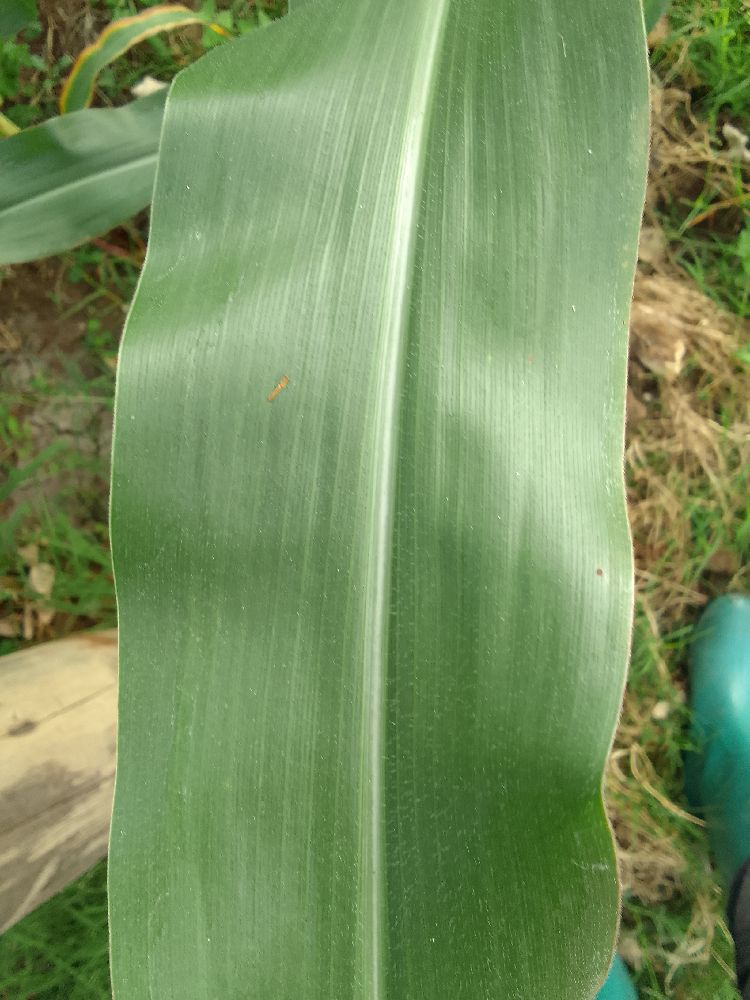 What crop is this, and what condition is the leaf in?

maize, healthy
